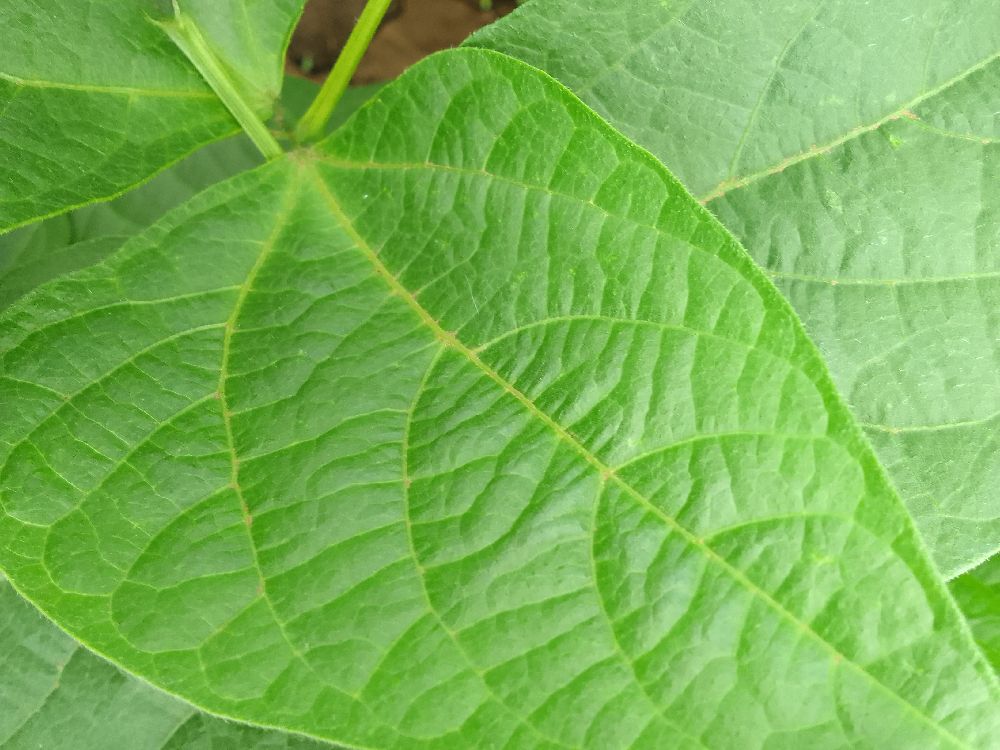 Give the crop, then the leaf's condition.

common bean, healthy
